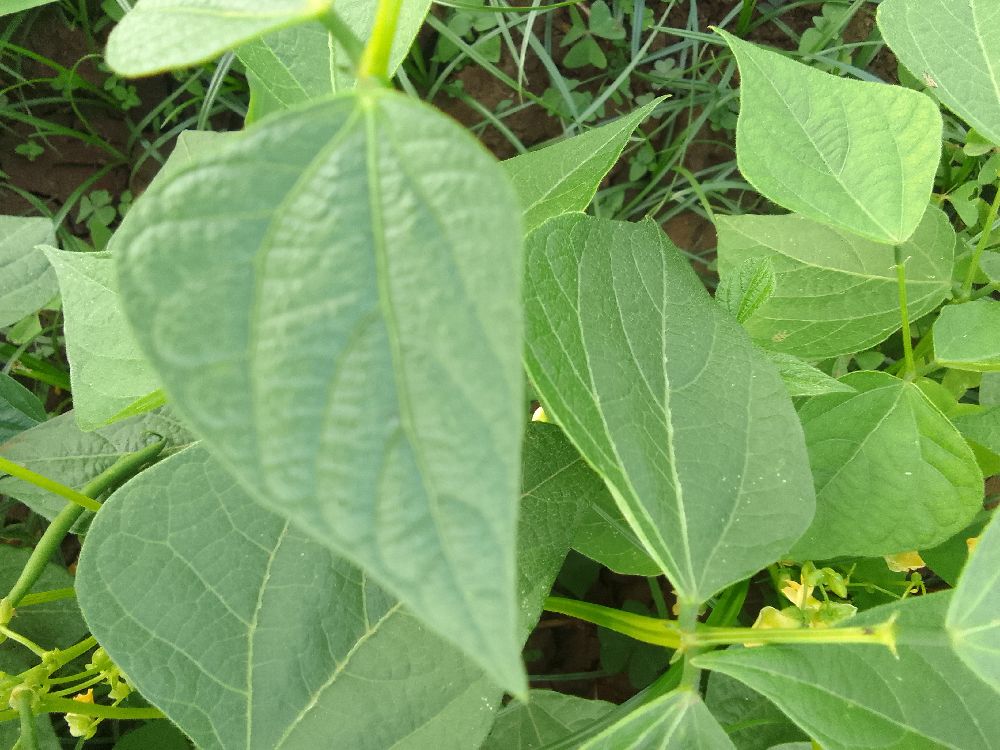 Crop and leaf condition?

common bean, healthy
